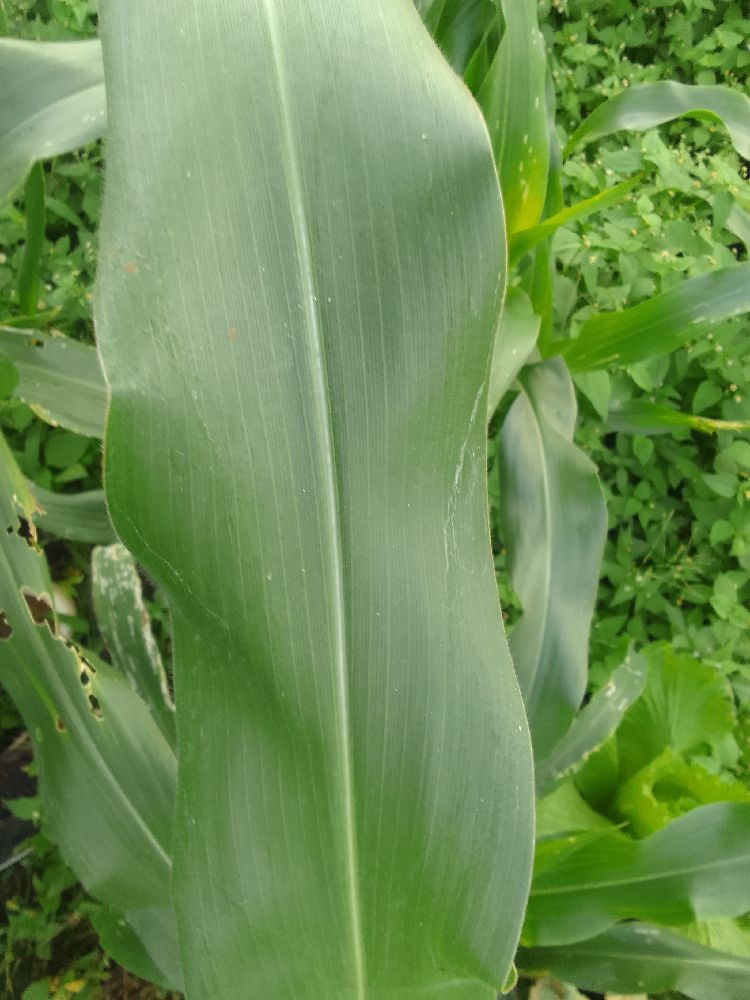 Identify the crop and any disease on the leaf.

maize, healthy
